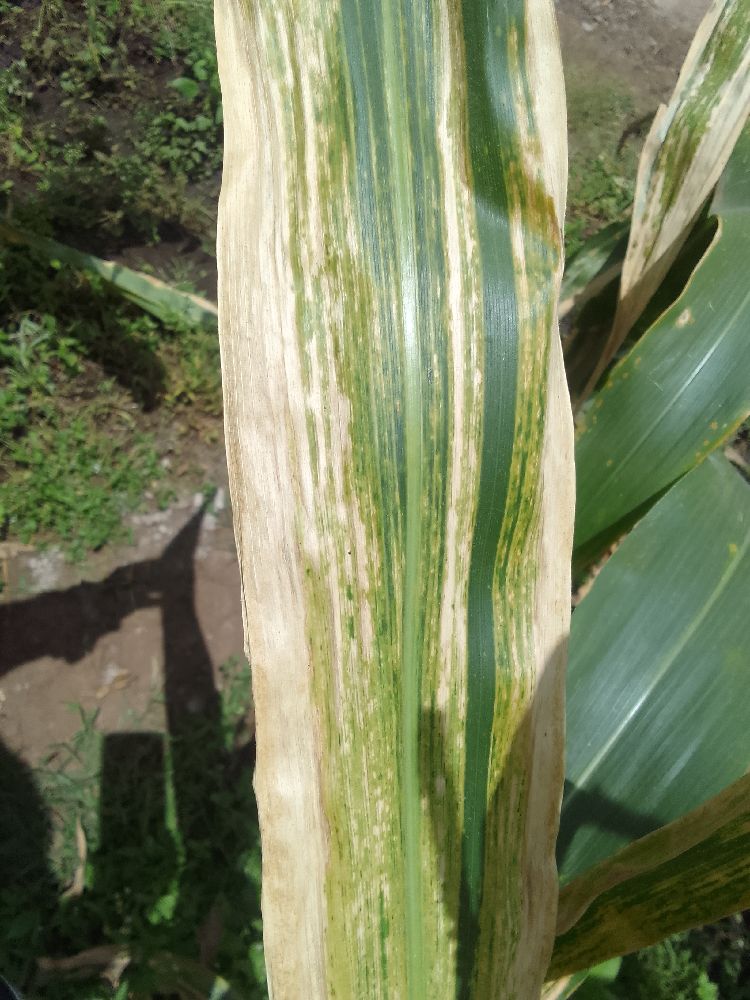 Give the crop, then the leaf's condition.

maize, maize lethal necrosis
